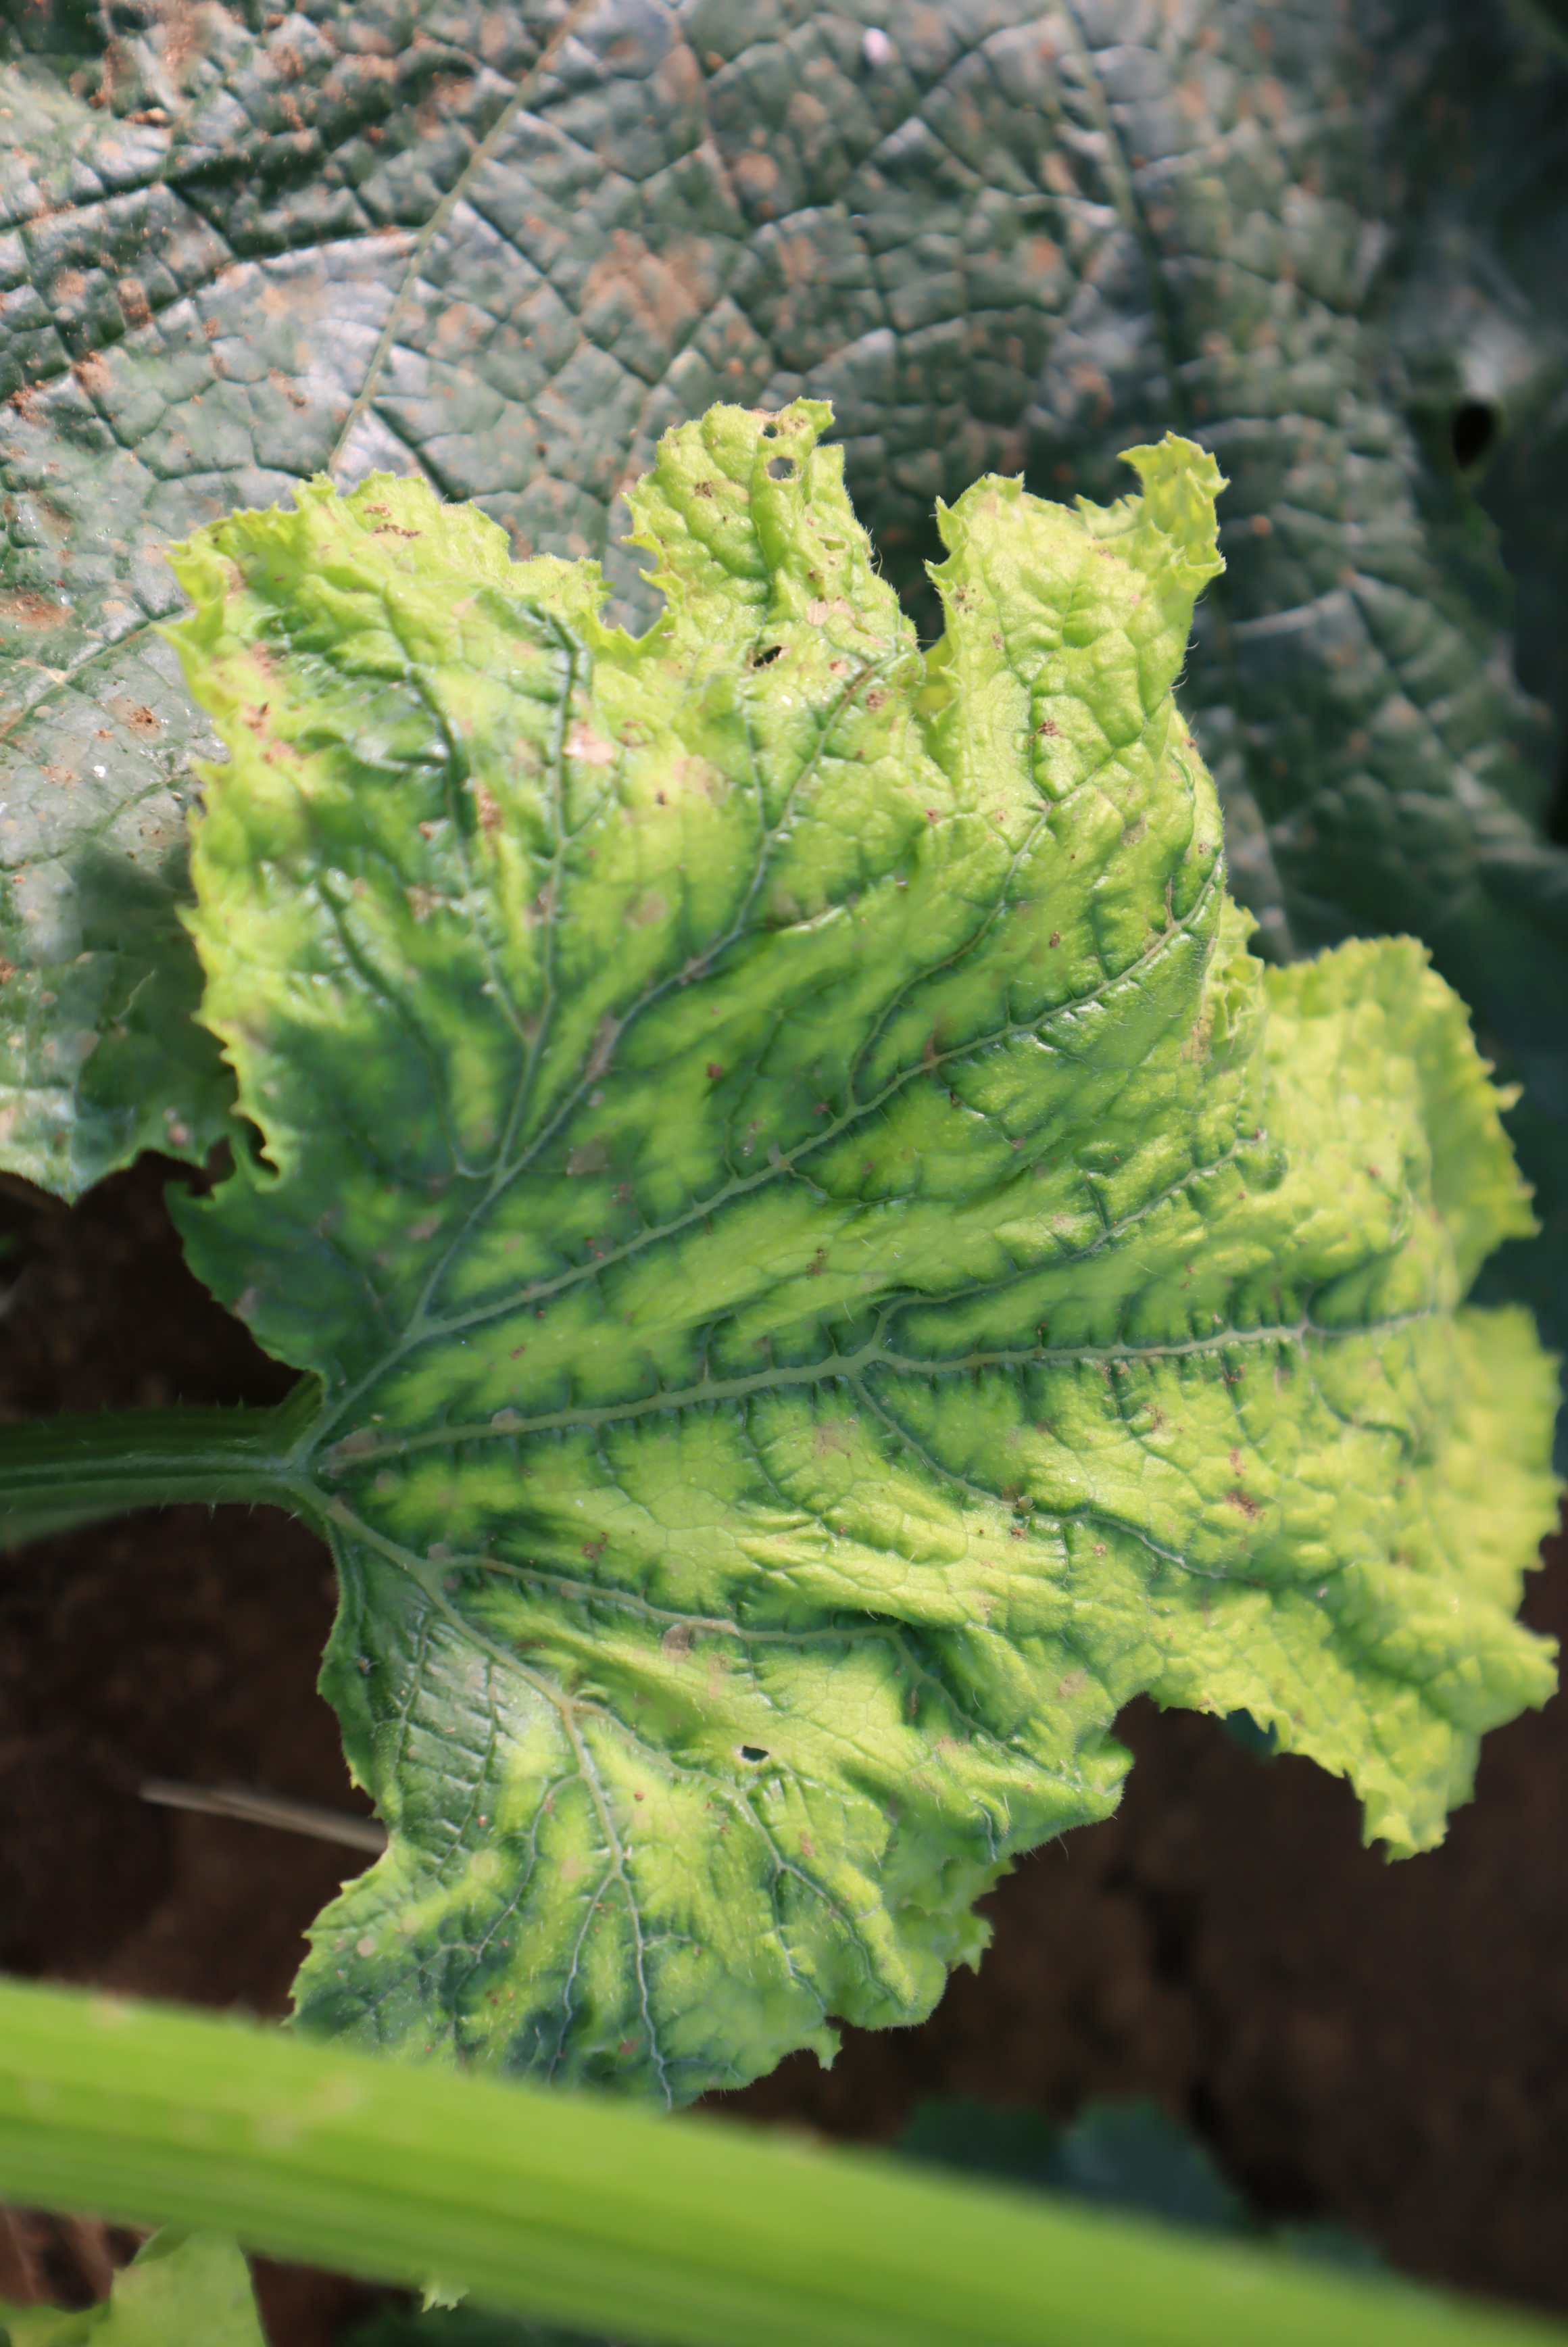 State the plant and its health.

zucchini, virosis
